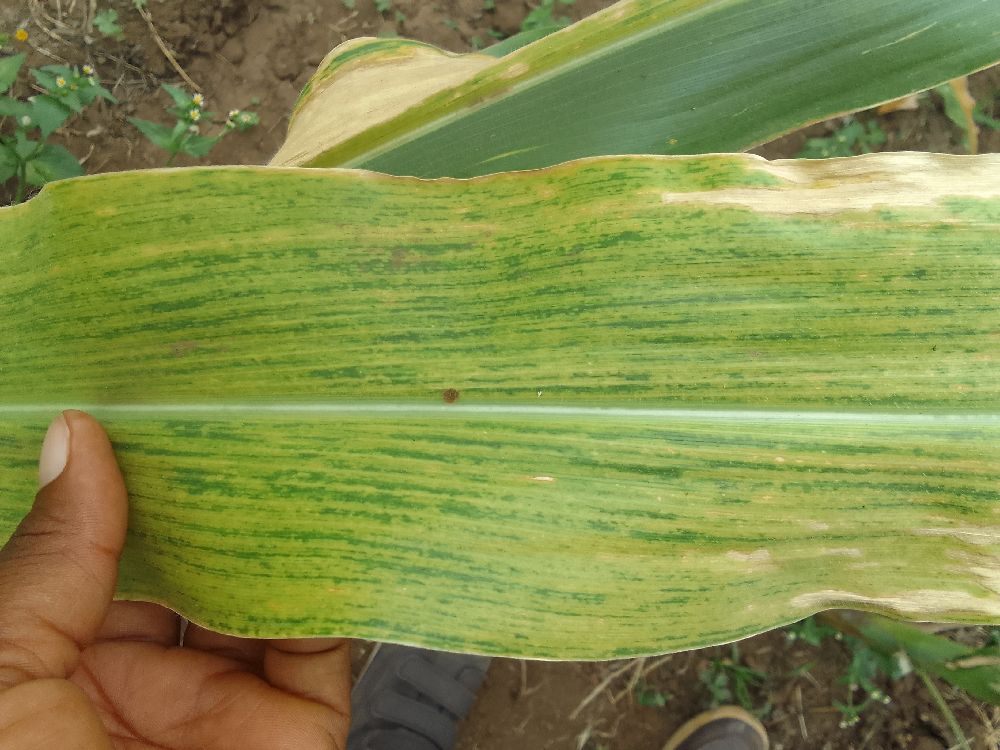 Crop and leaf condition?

maize, maize lethal necrosis
